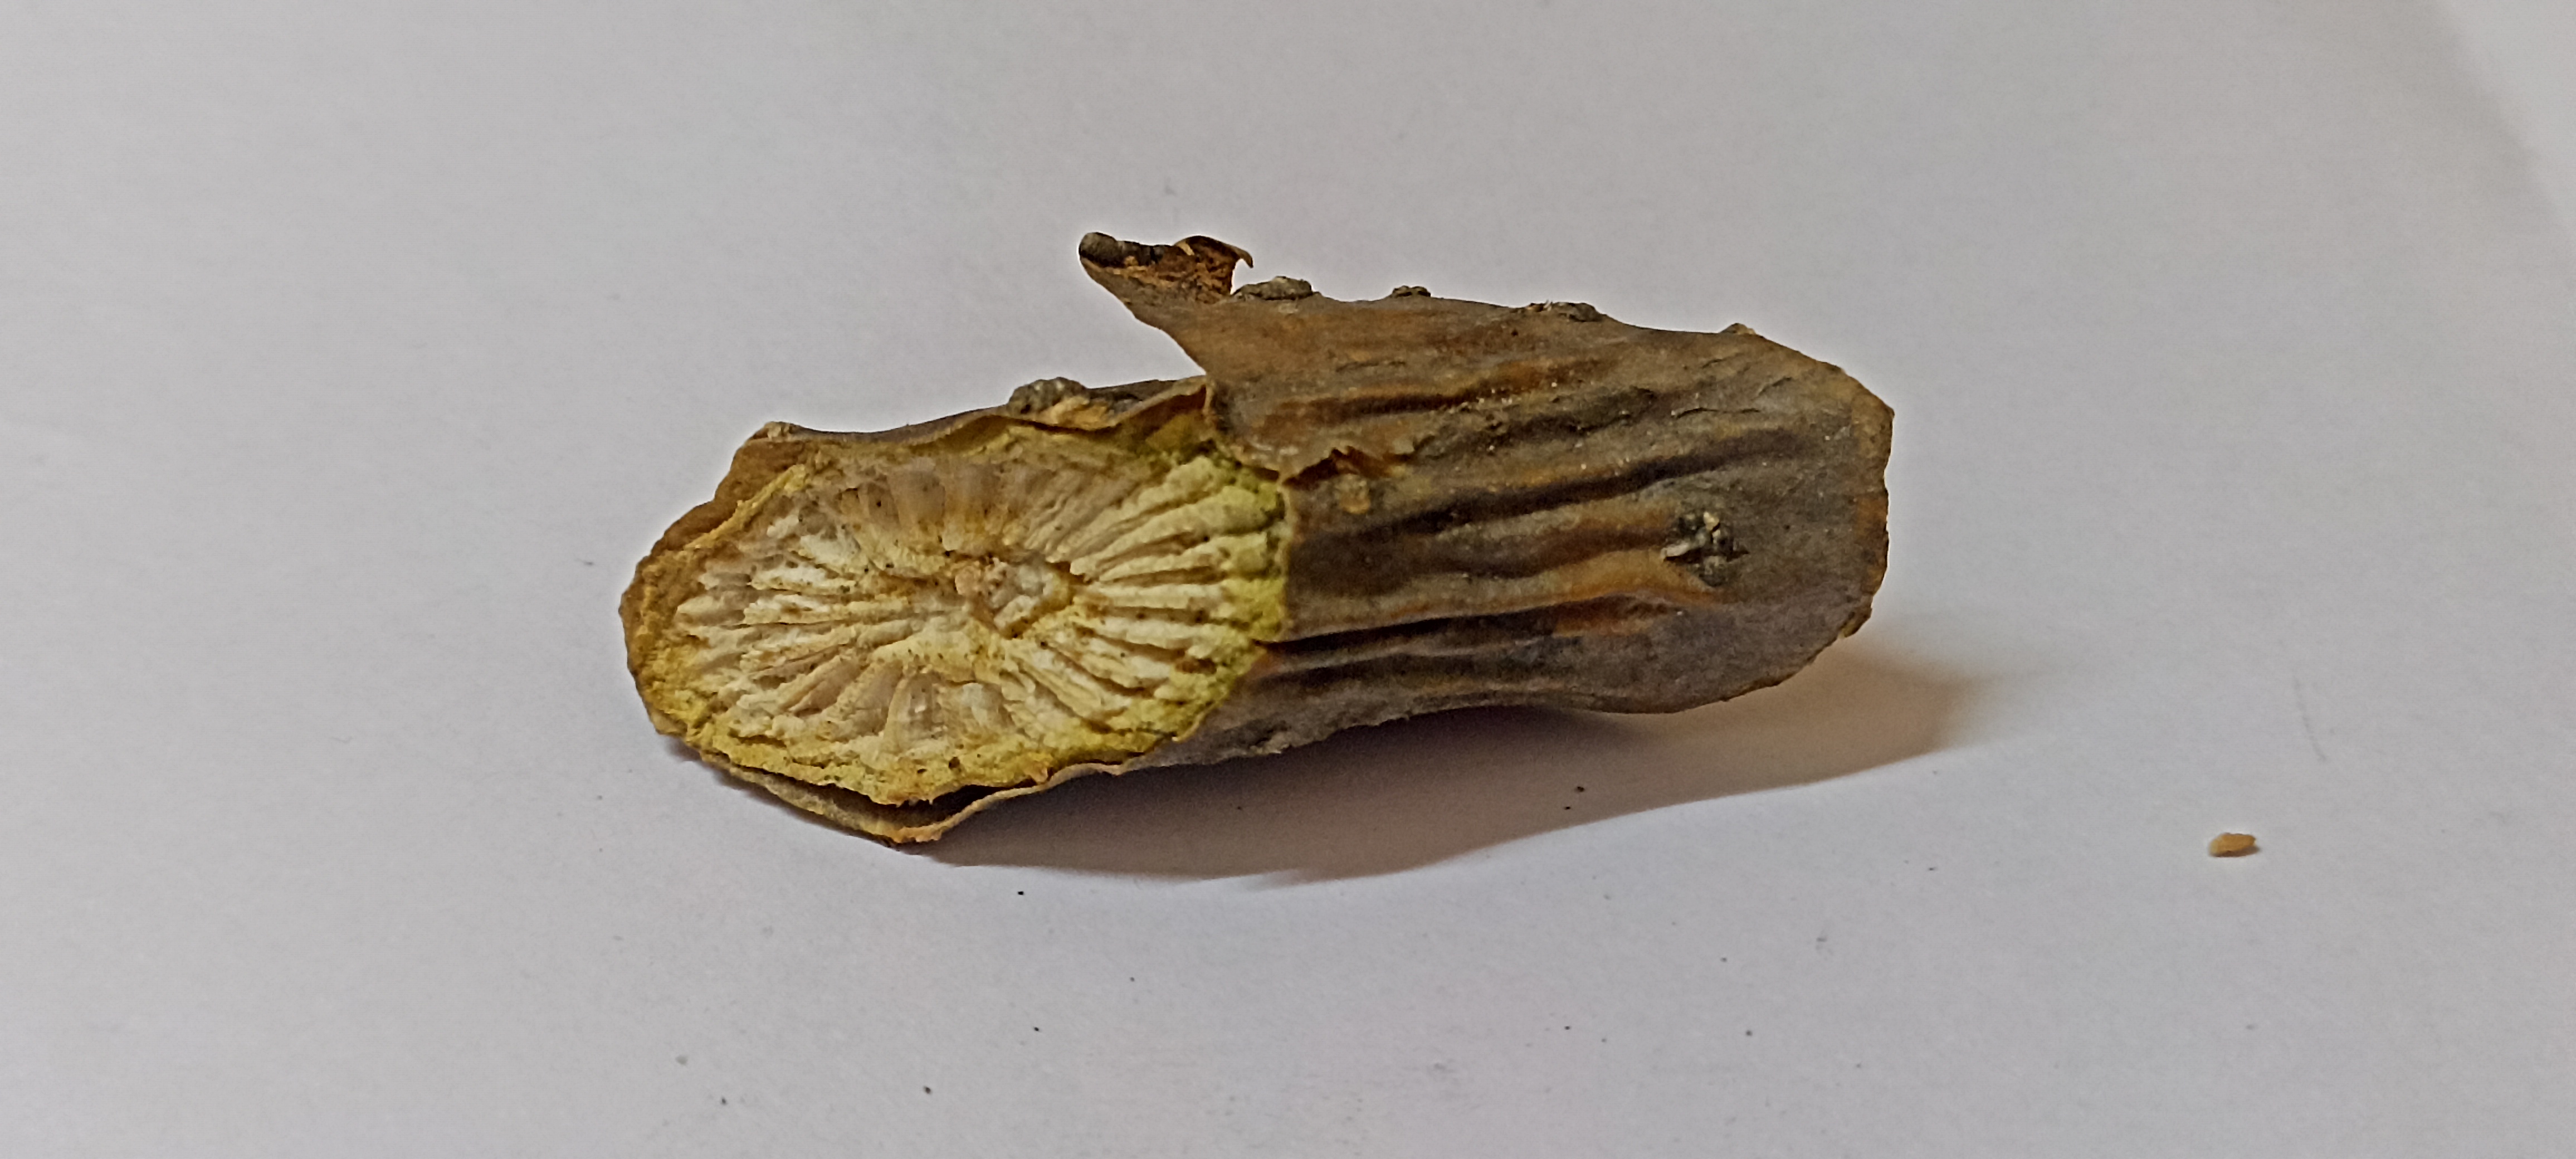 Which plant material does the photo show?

gulvel
